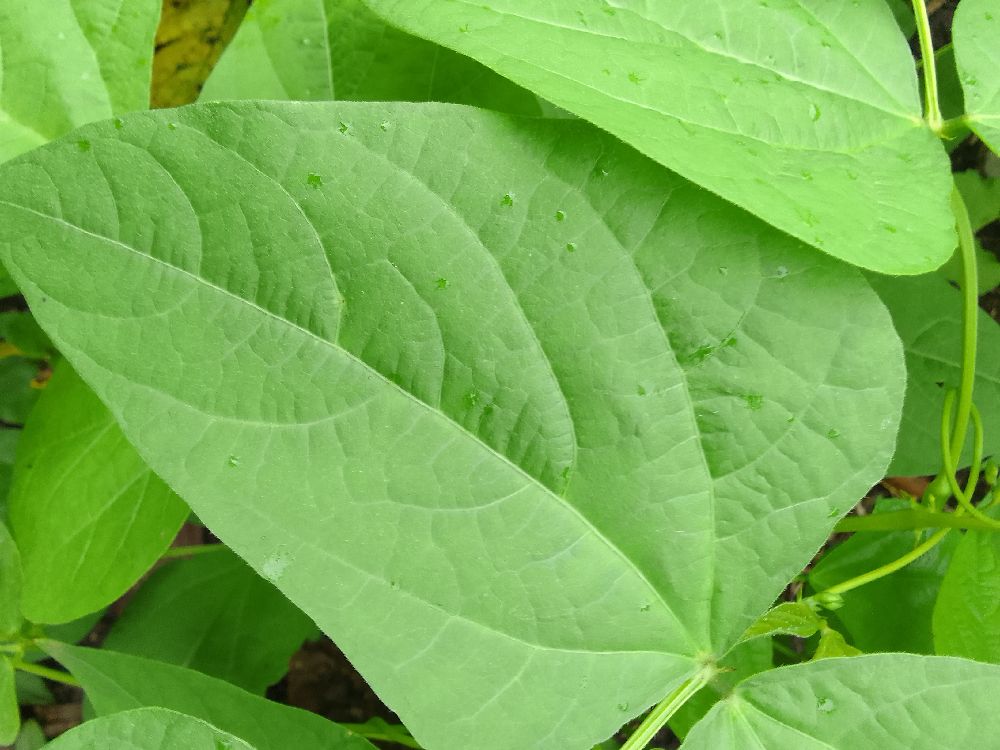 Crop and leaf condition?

common bean, healthy
